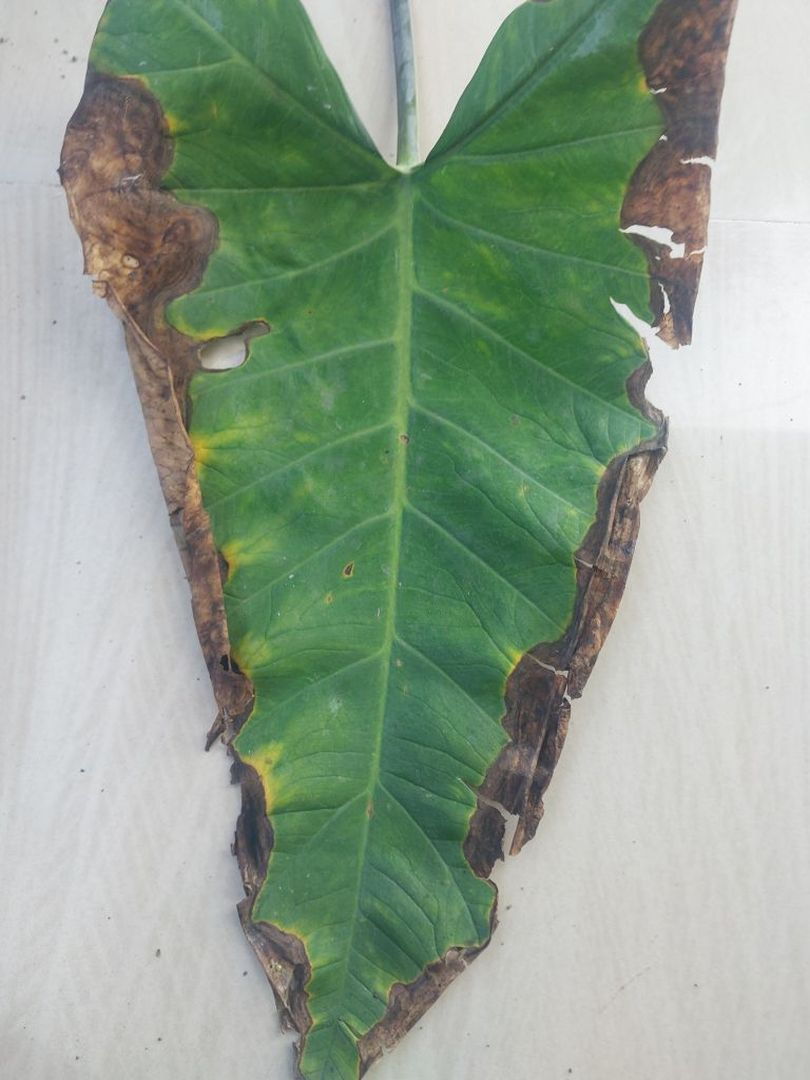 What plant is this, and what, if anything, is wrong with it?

taro, leaf blight
